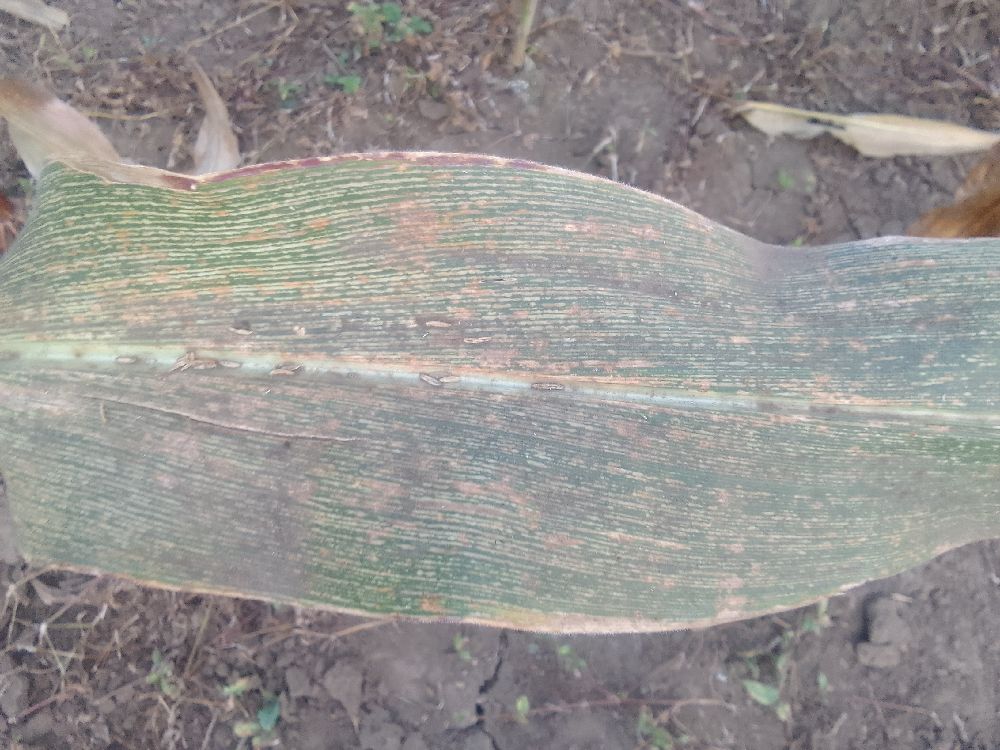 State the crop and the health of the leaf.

maize, maize streak virus
